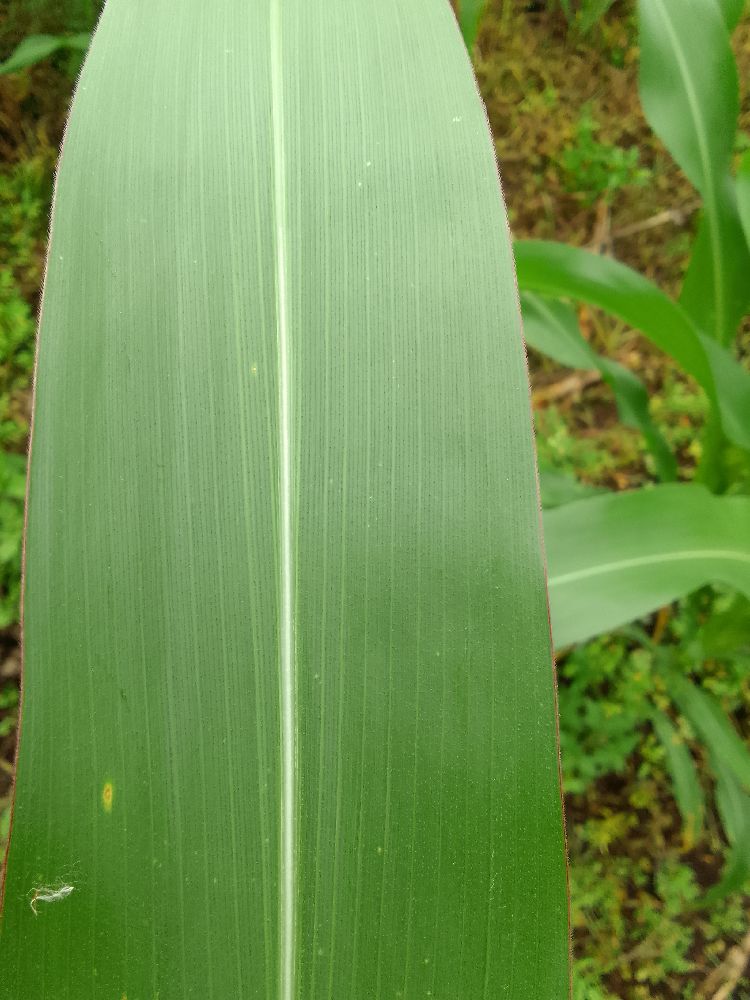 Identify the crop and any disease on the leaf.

maize, healthy
